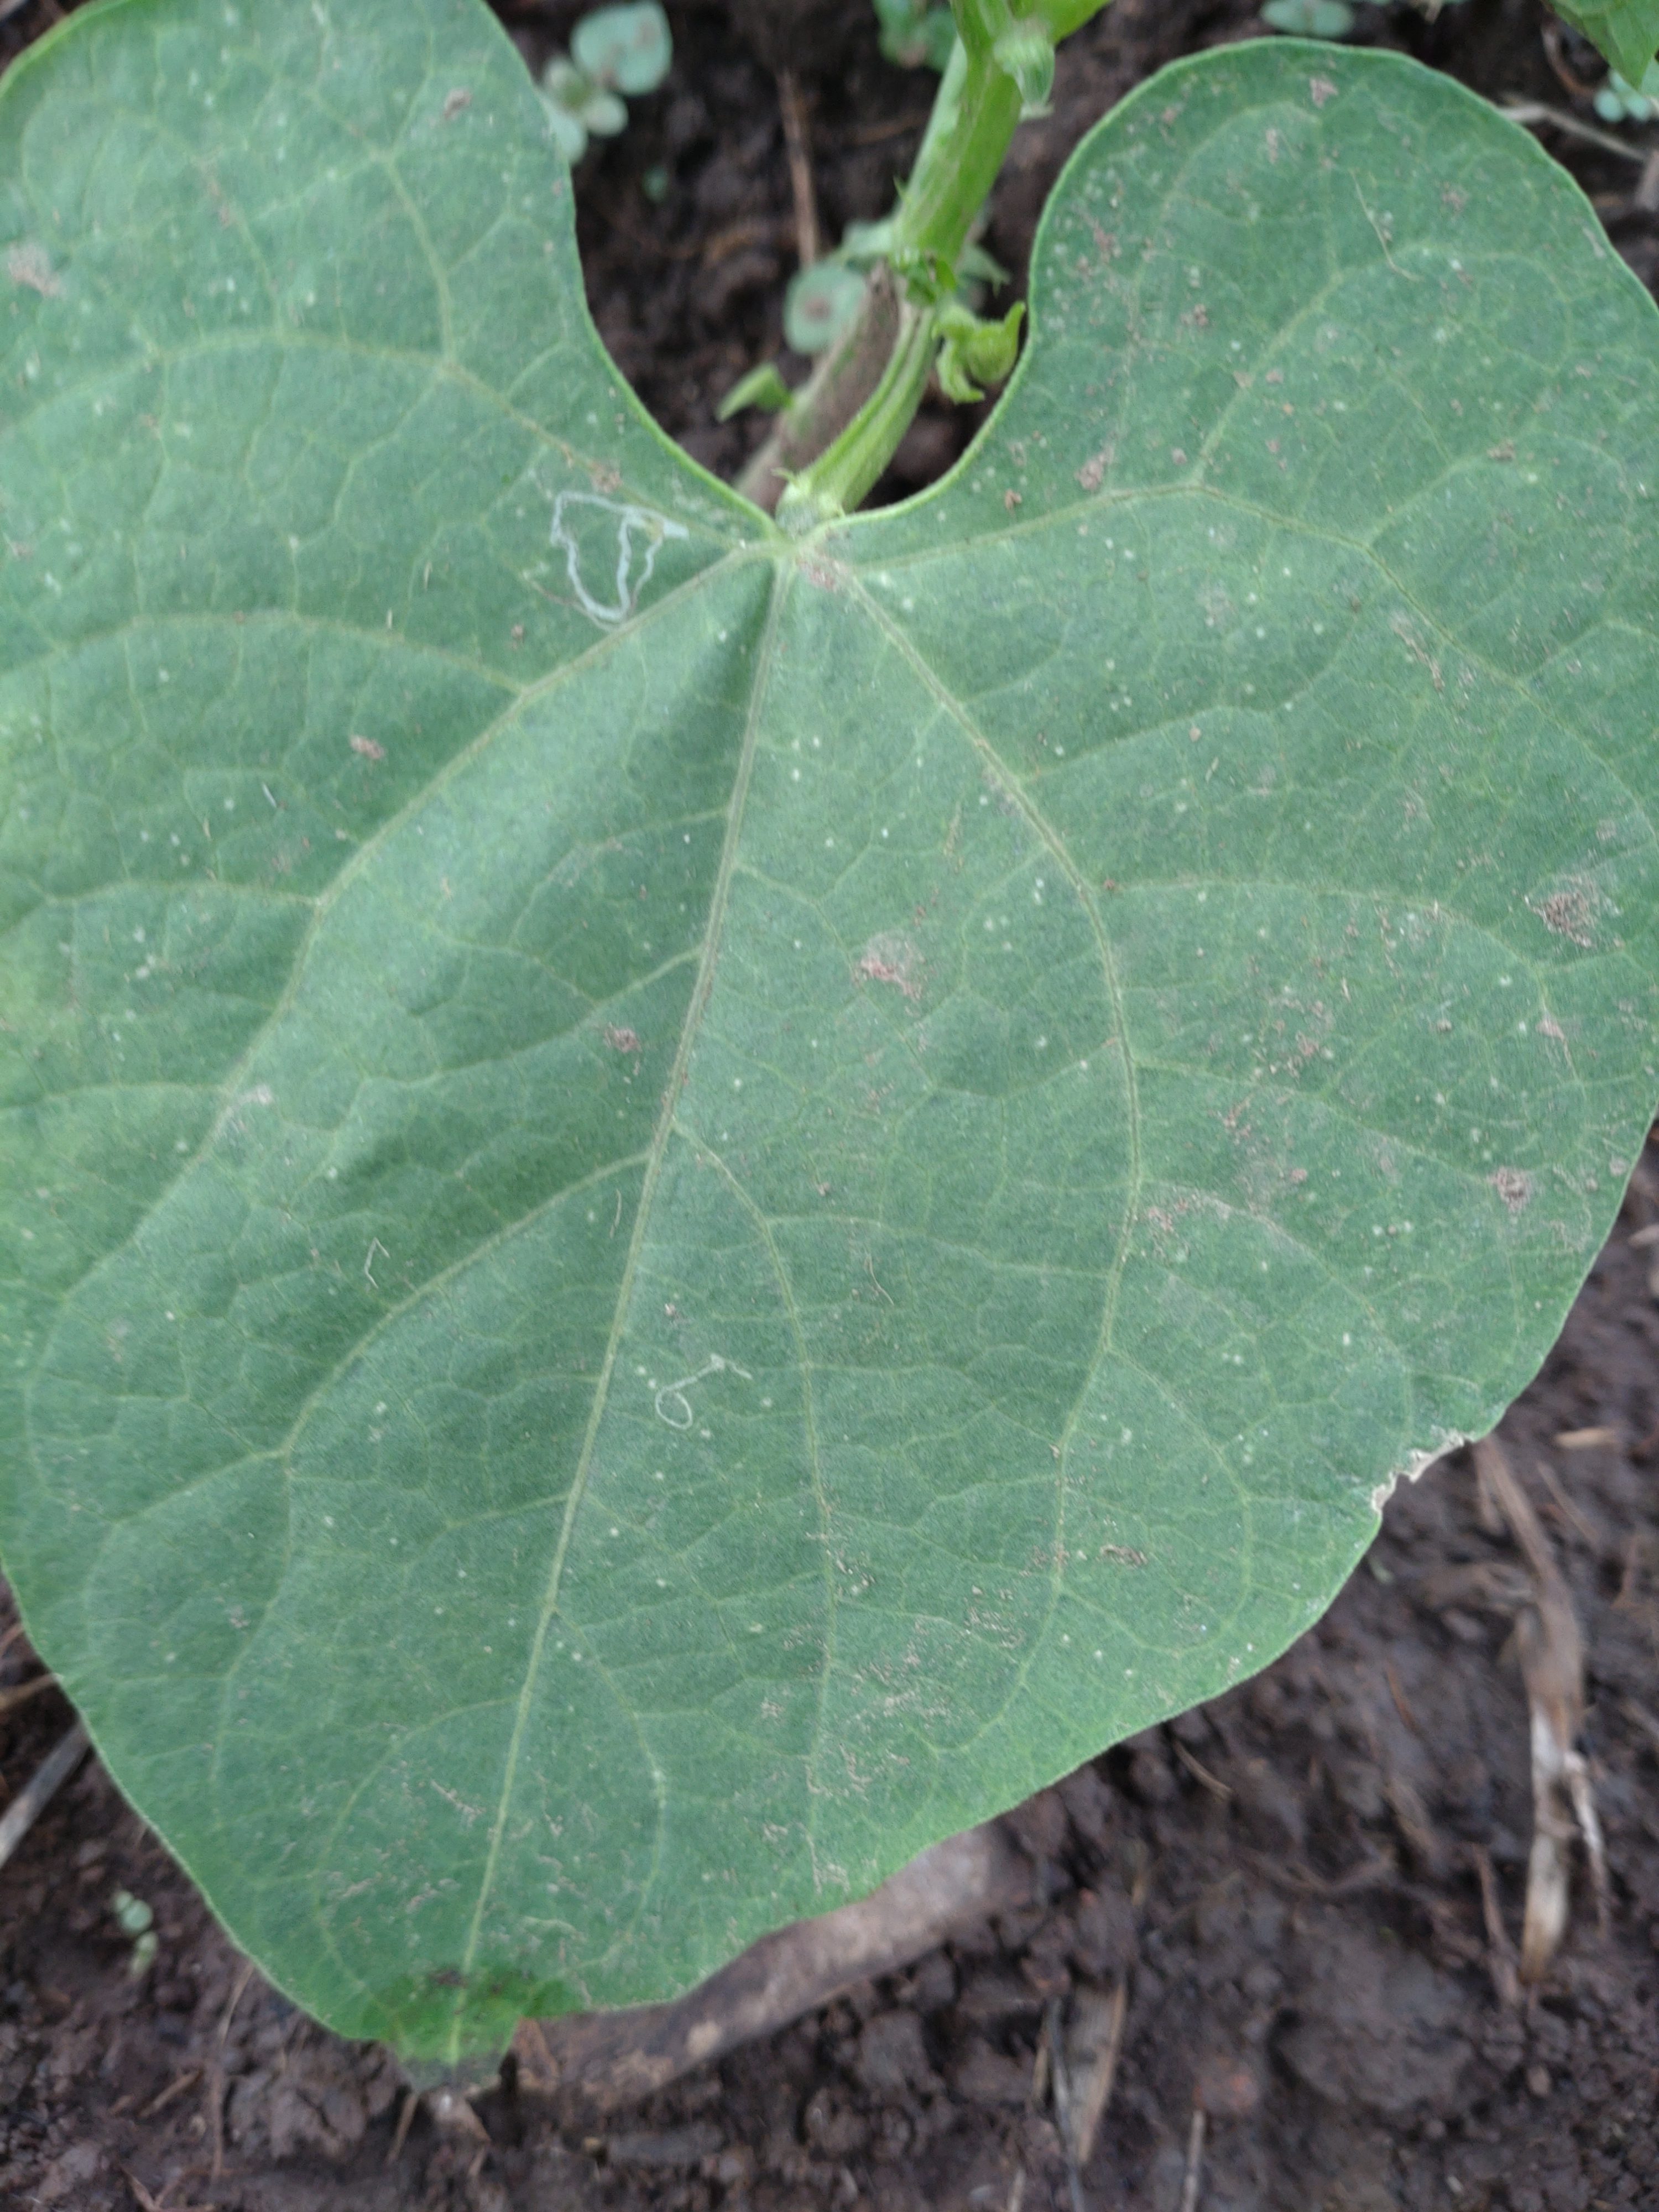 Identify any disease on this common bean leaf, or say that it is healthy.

healthy
